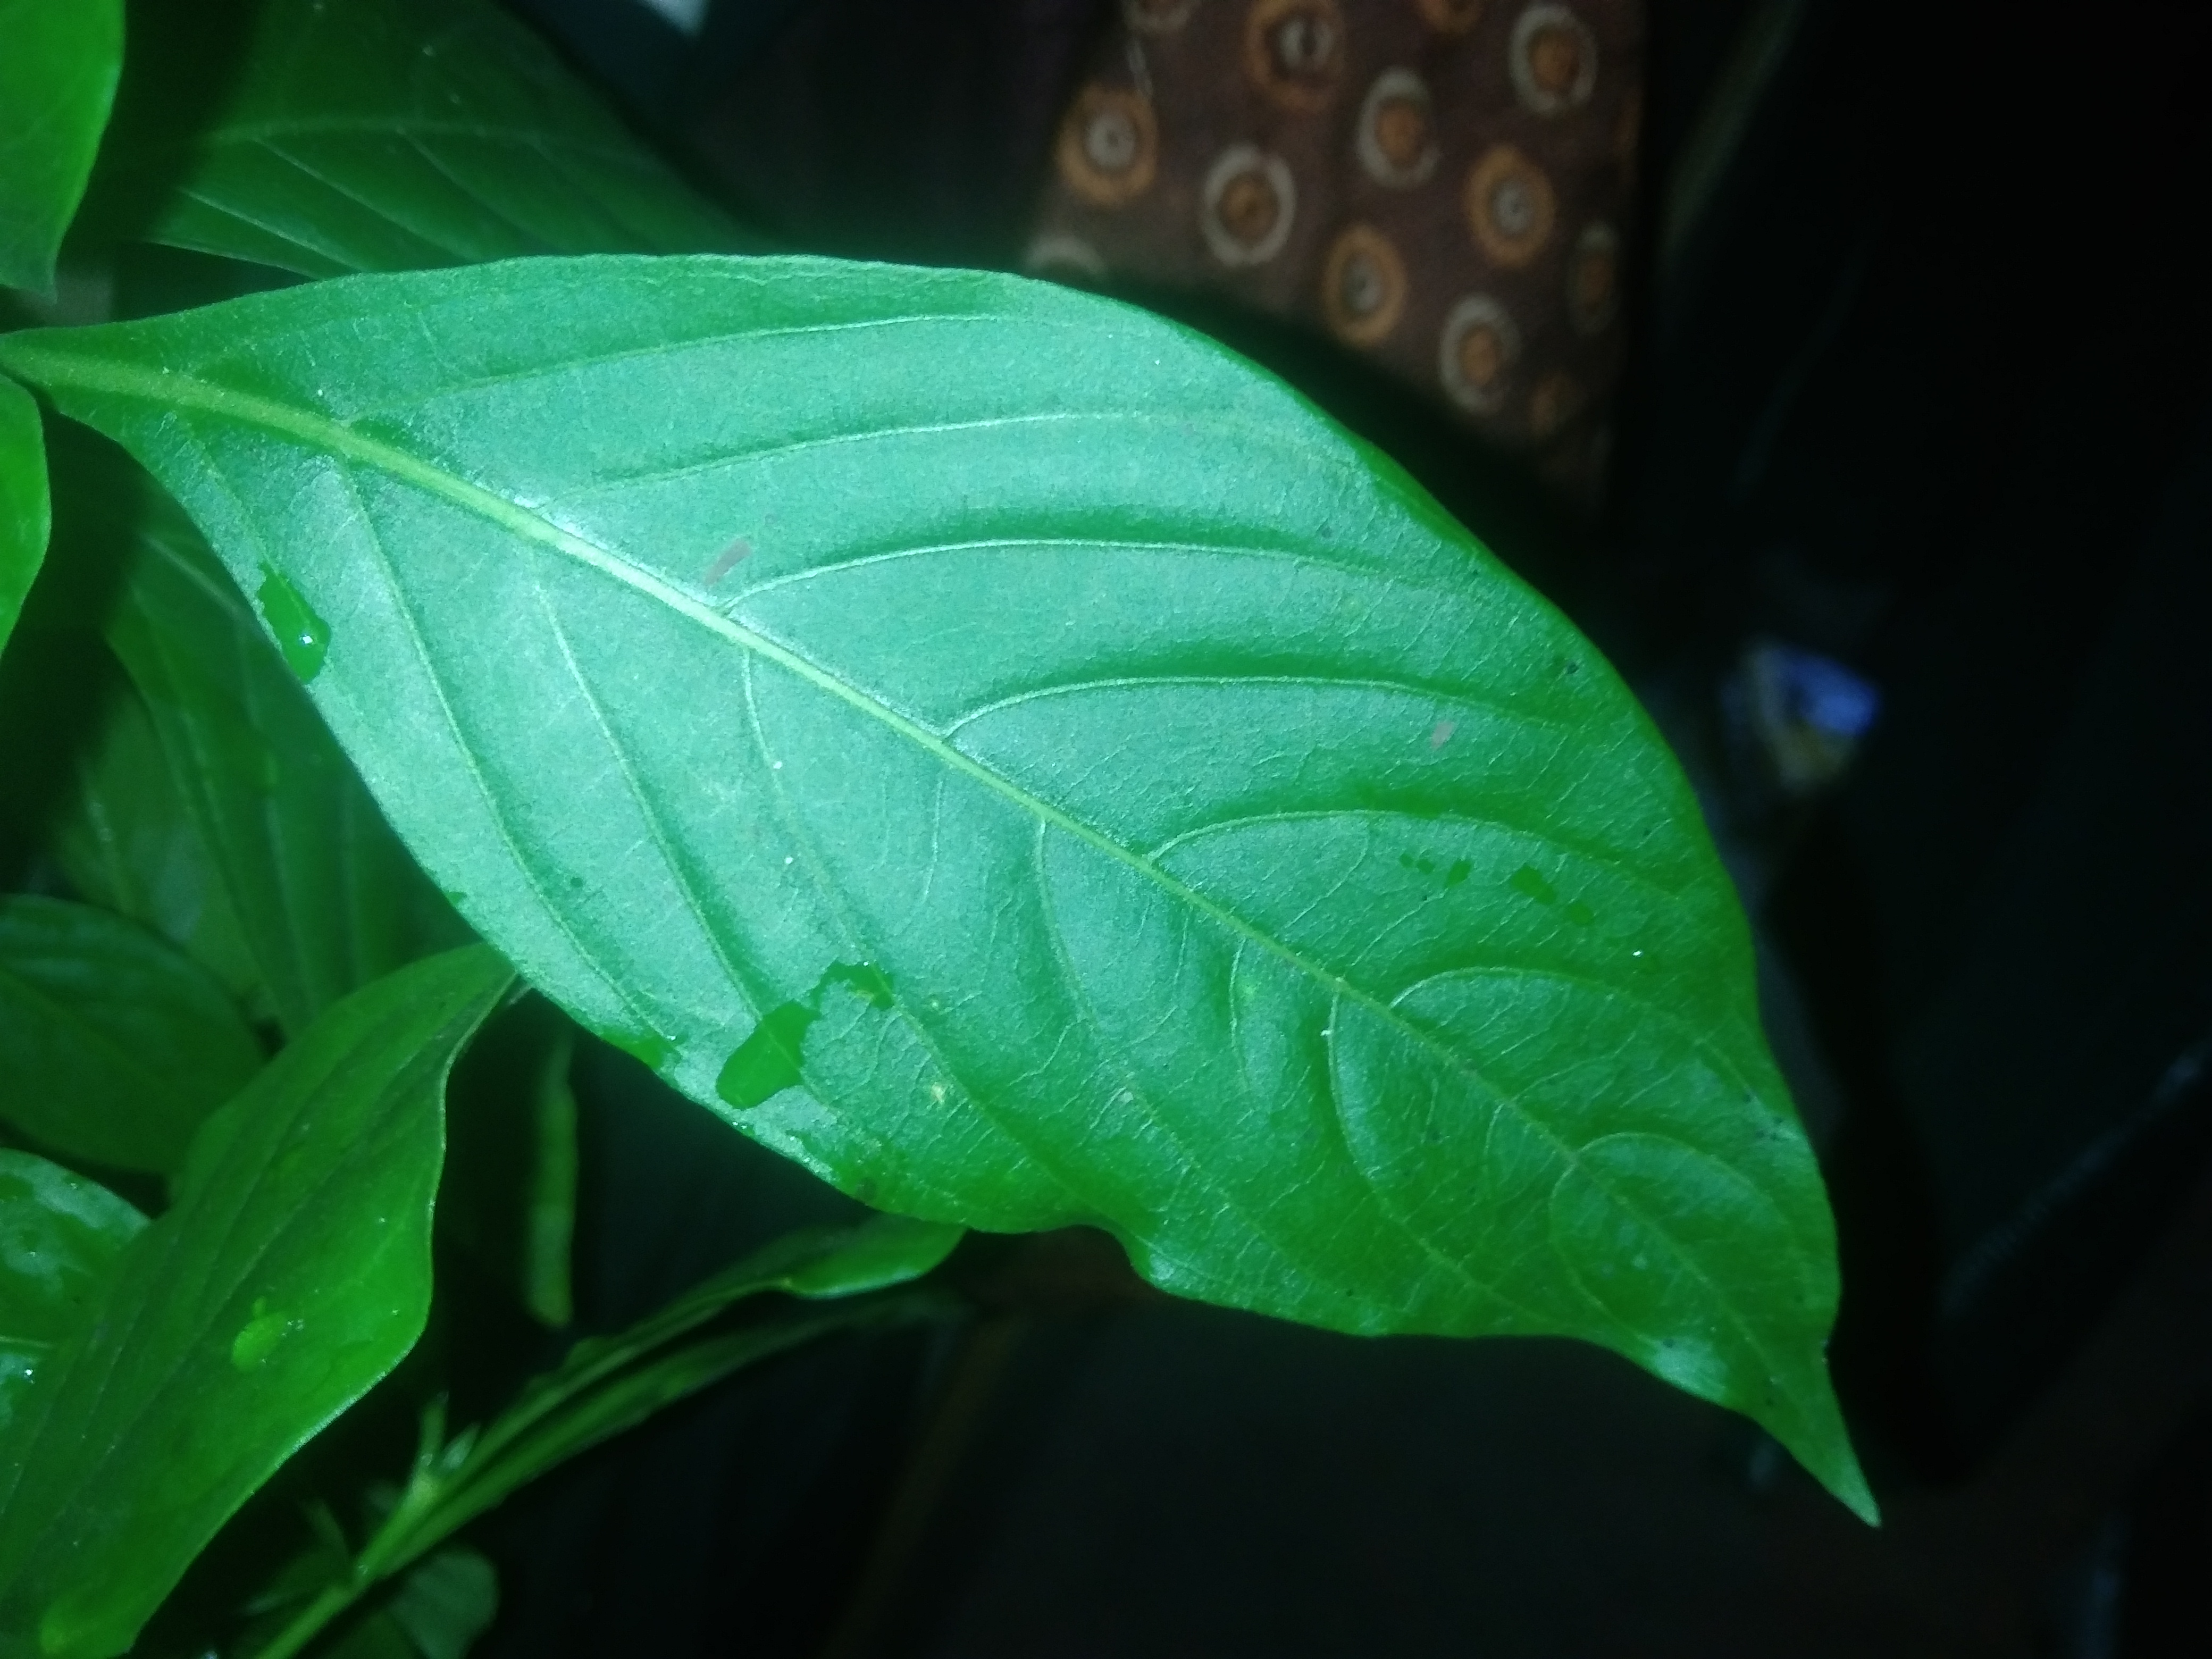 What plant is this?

vasaka
